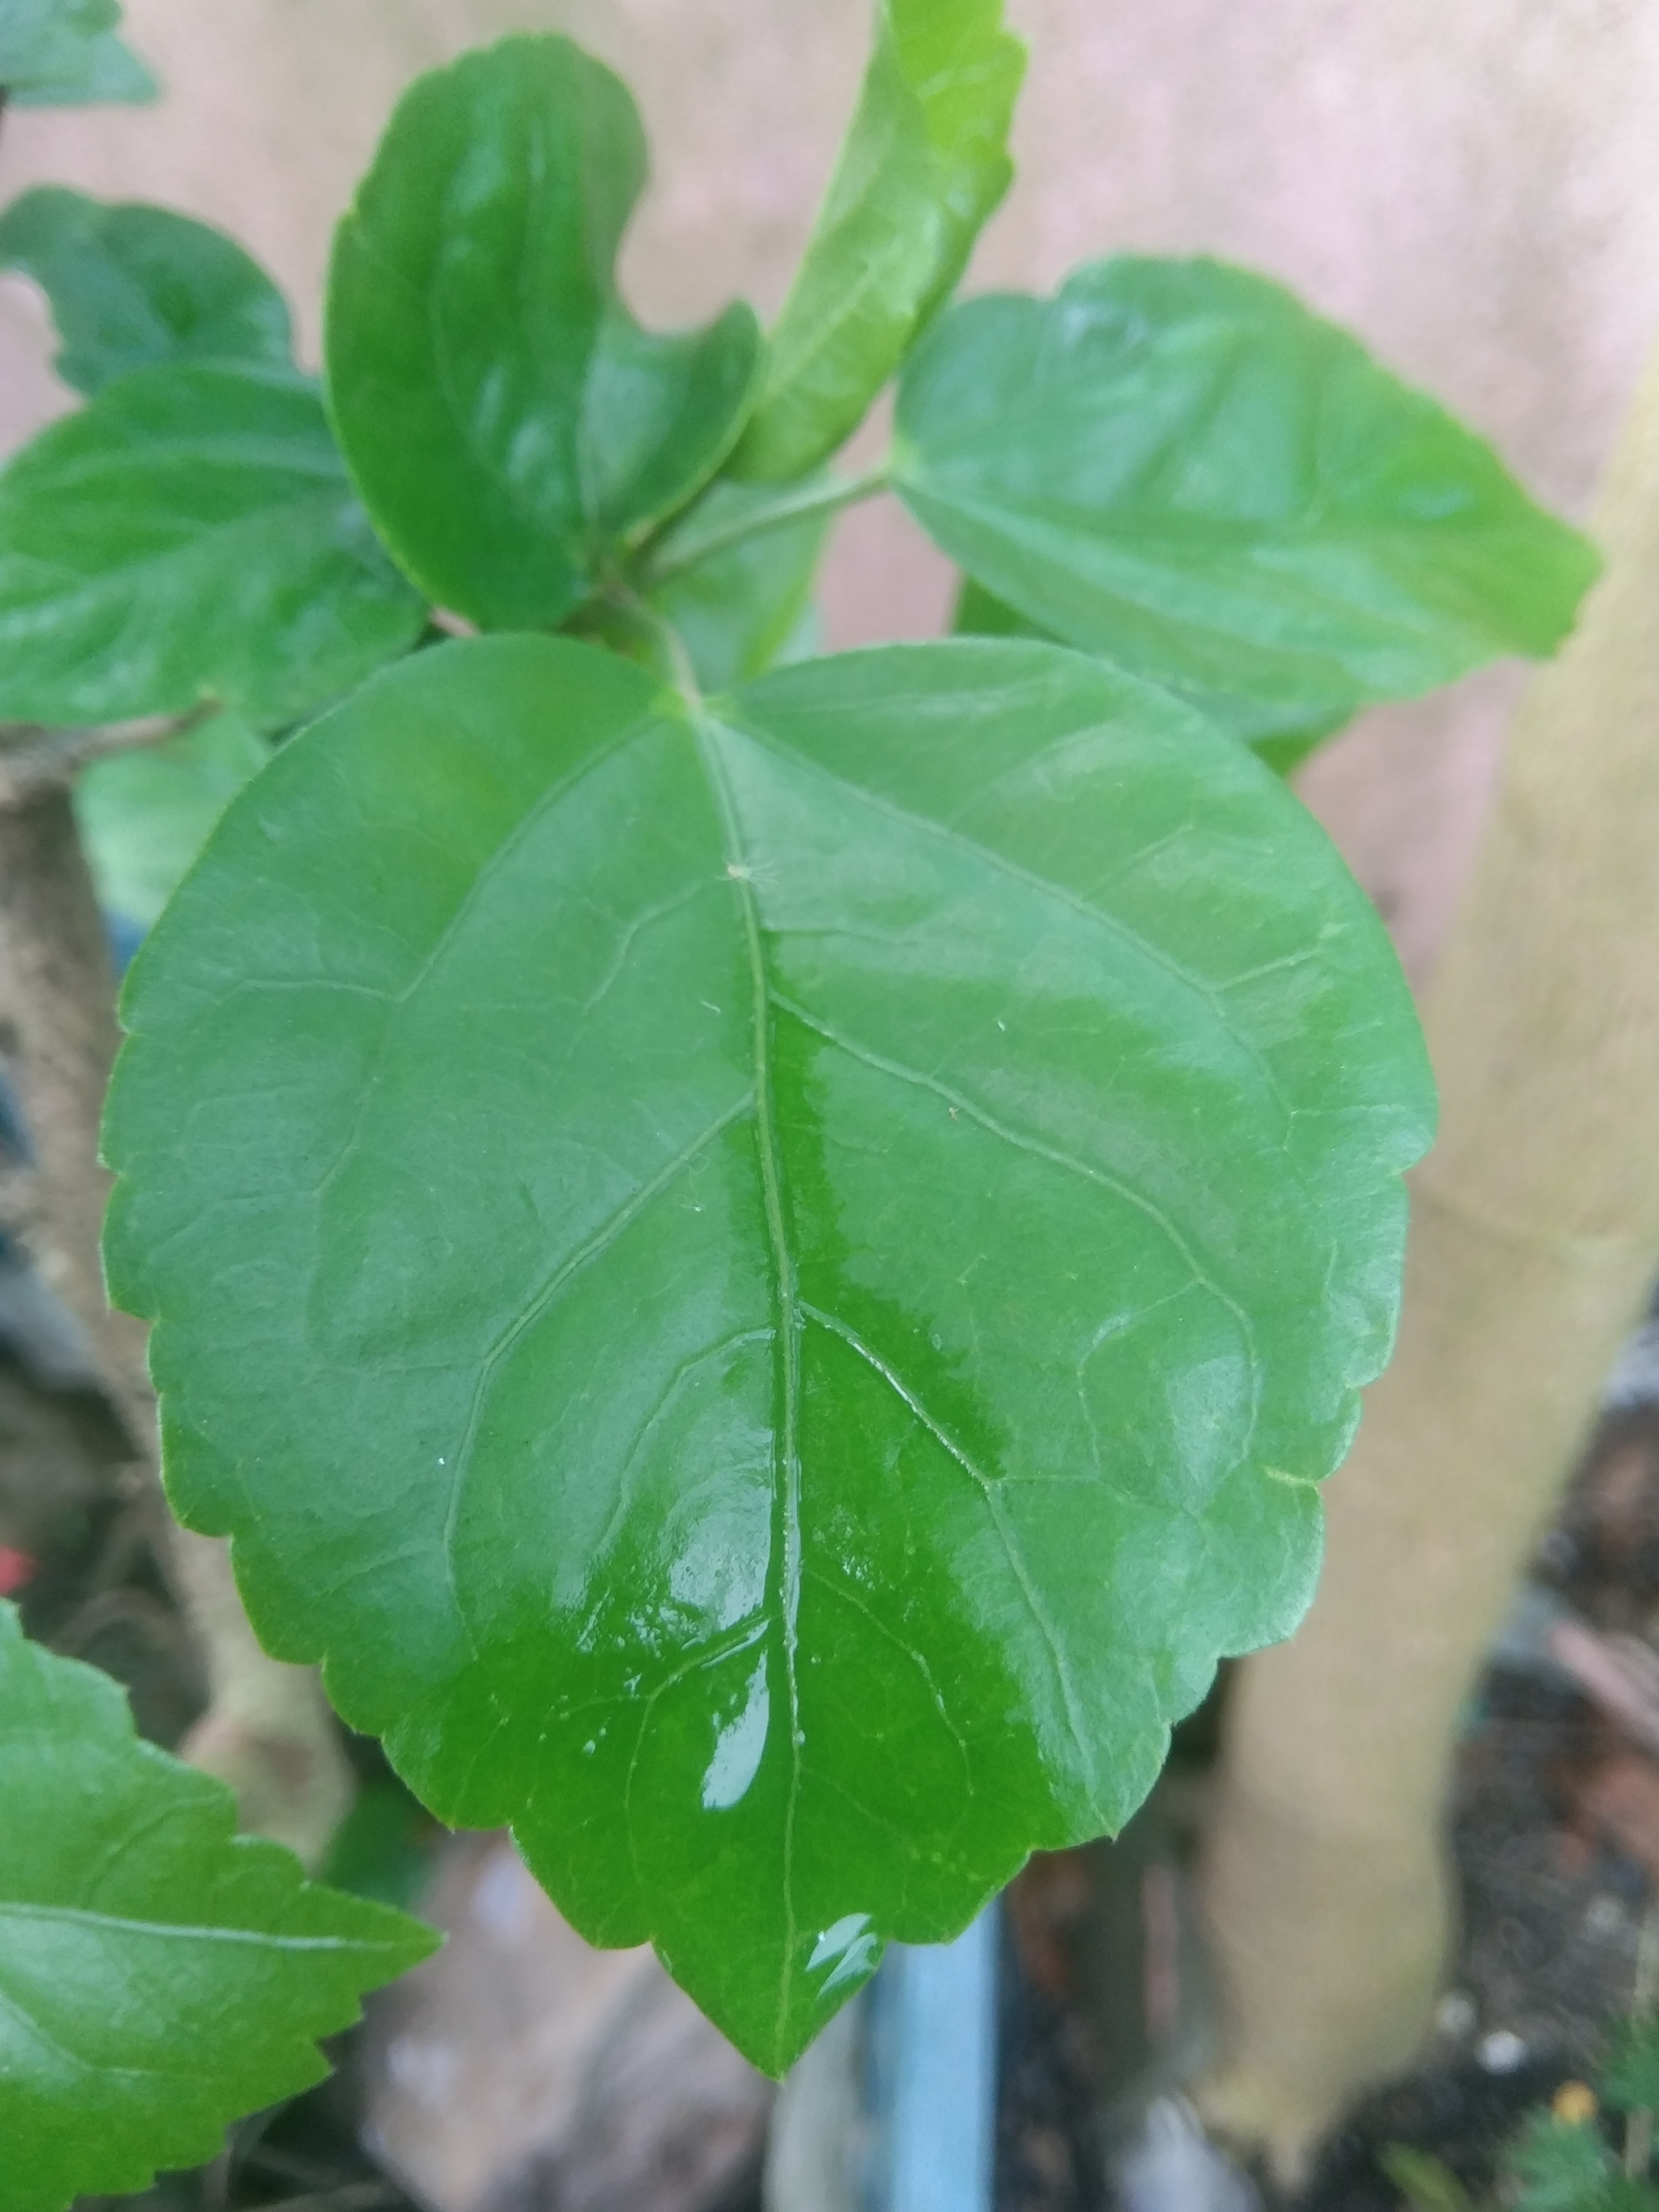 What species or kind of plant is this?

hibiscus
